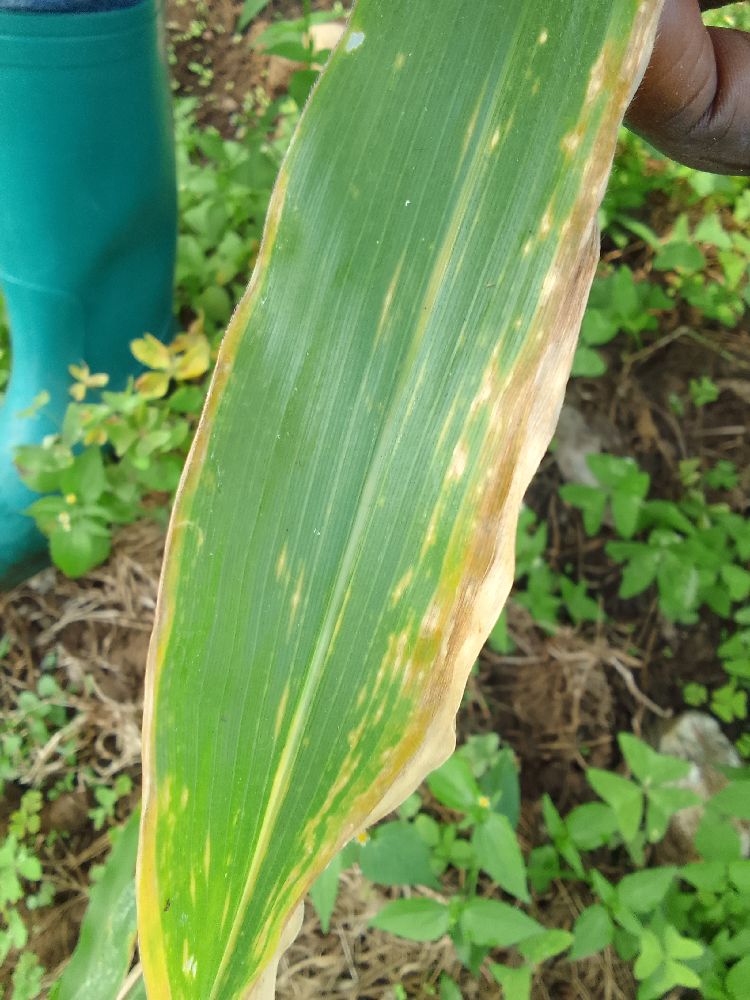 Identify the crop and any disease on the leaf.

maize, maize lethal necrosis
